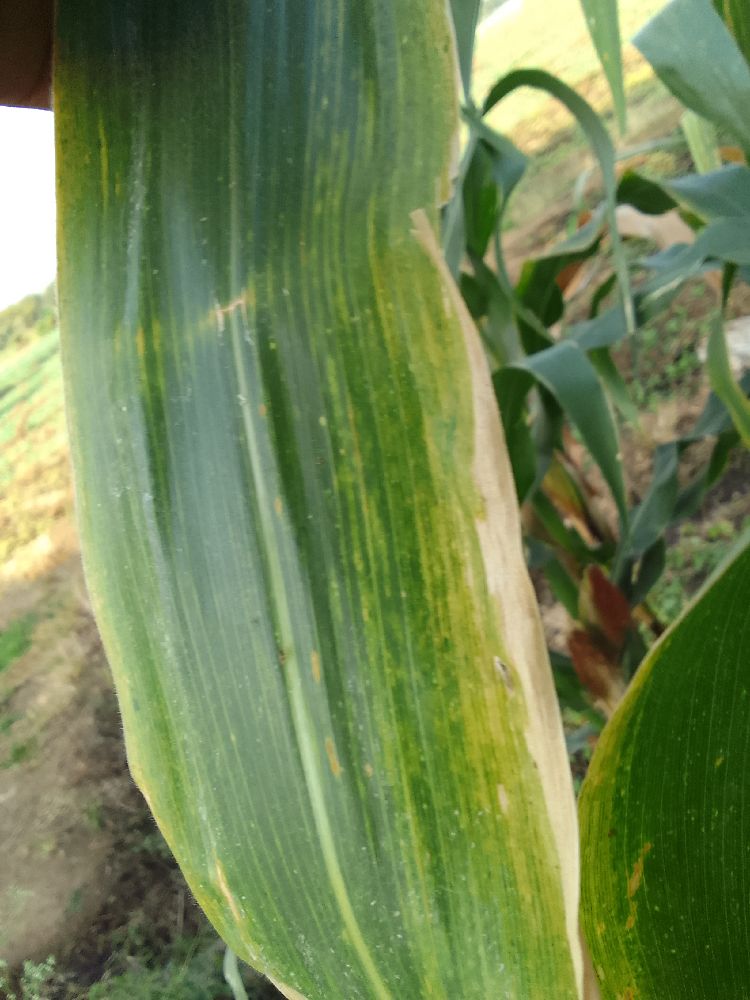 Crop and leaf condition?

maize, maize lethal necrosis
